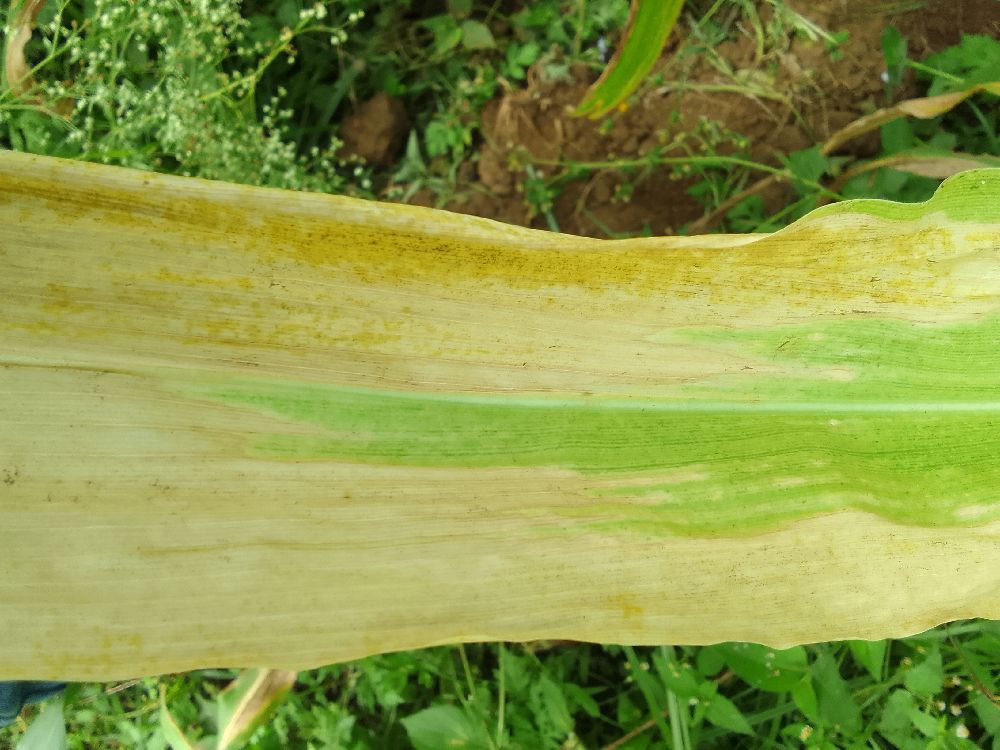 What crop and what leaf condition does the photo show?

maize, maize lethal necrosis
